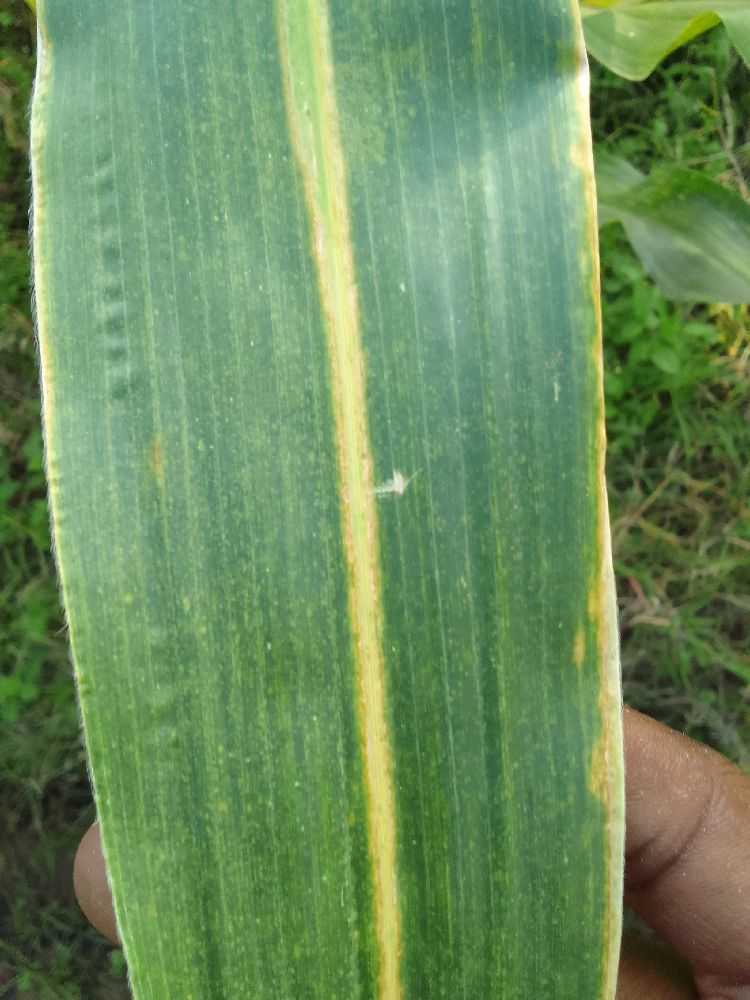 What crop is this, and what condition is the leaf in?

maize, maize lethal necrosis
